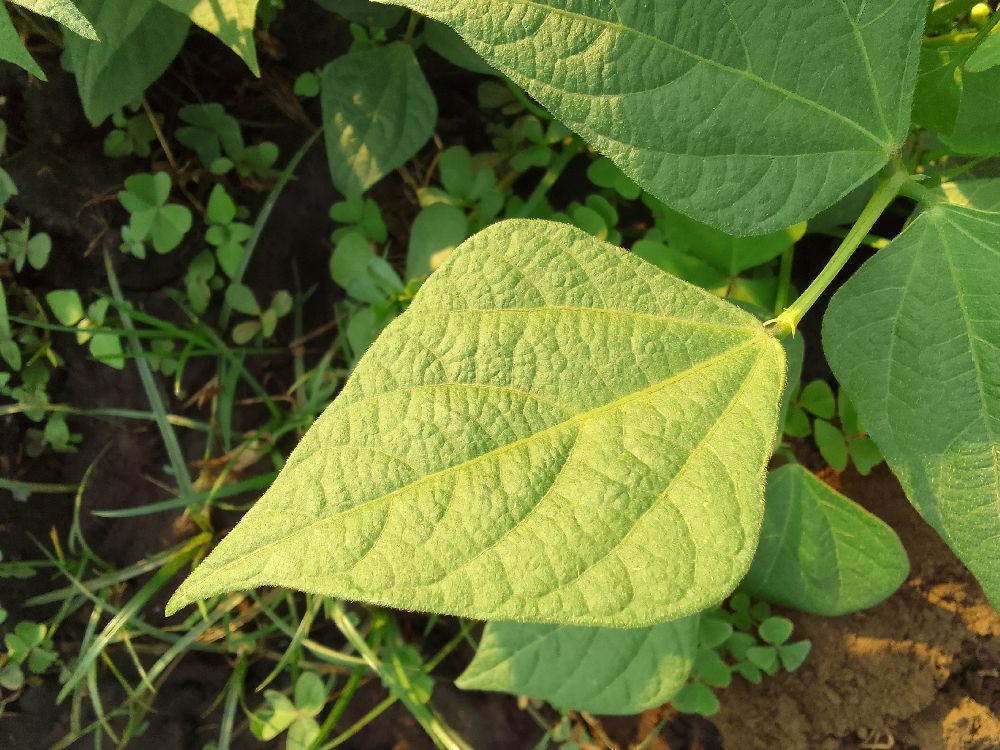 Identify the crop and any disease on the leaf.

common bean, healthy
